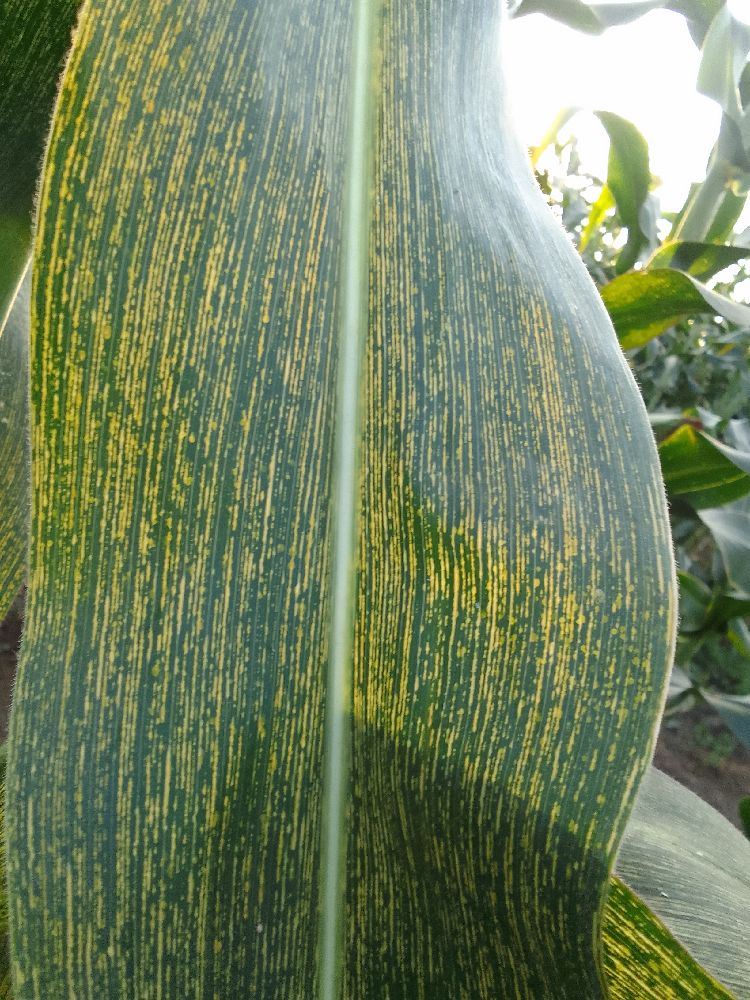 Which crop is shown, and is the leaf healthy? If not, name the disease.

maize, maize streak virus
